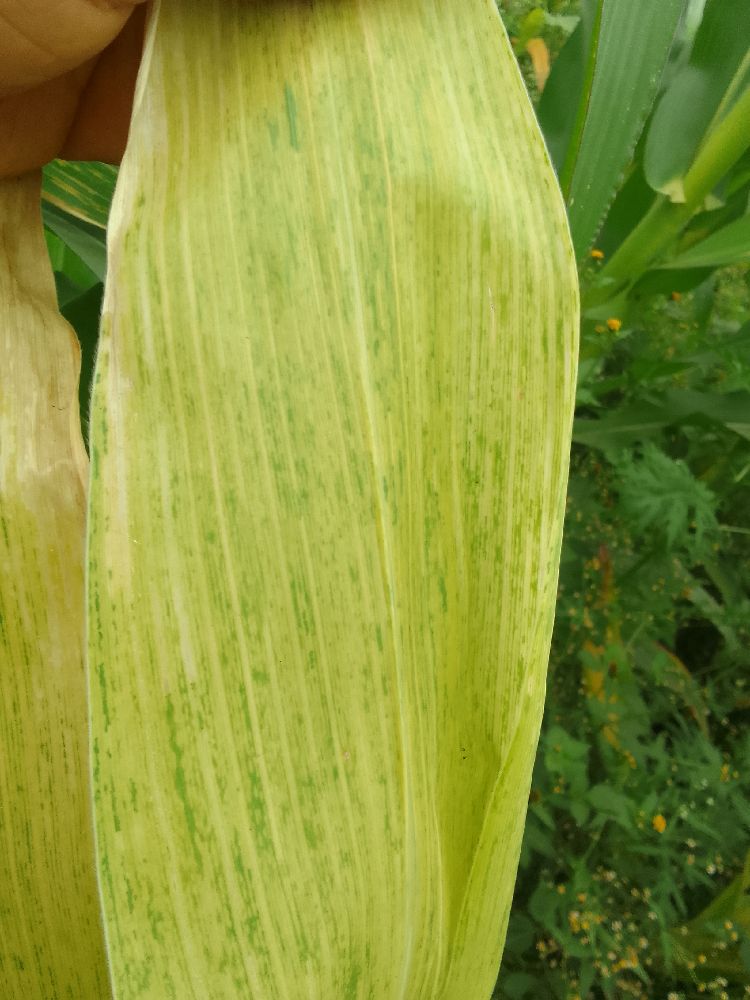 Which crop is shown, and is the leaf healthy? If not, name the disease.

maize, maize lethal necrosis
